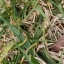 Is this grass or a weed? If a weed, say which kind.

grass
